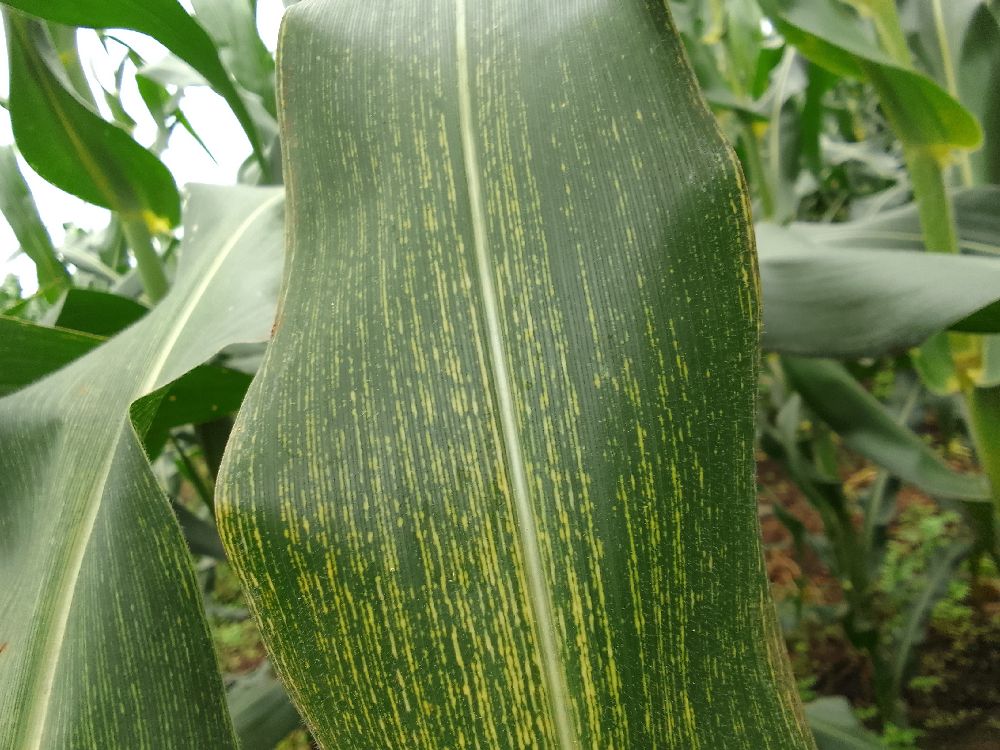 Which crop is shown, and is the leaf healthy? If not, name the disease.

maize, maize streak virus
